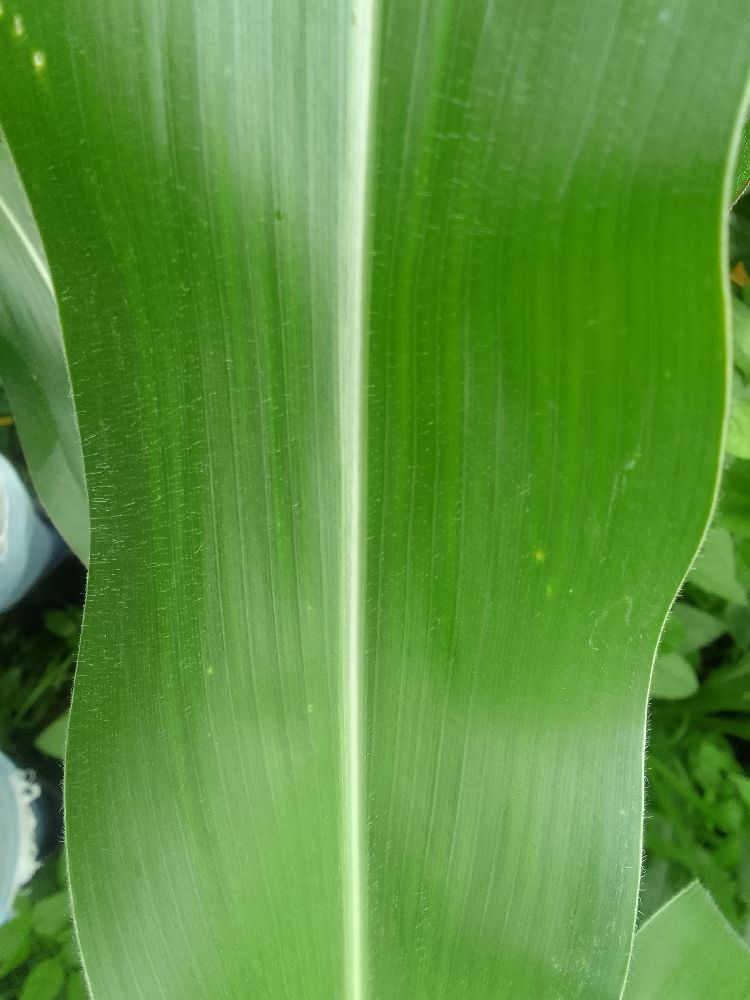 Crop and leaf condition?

maize, healthy
